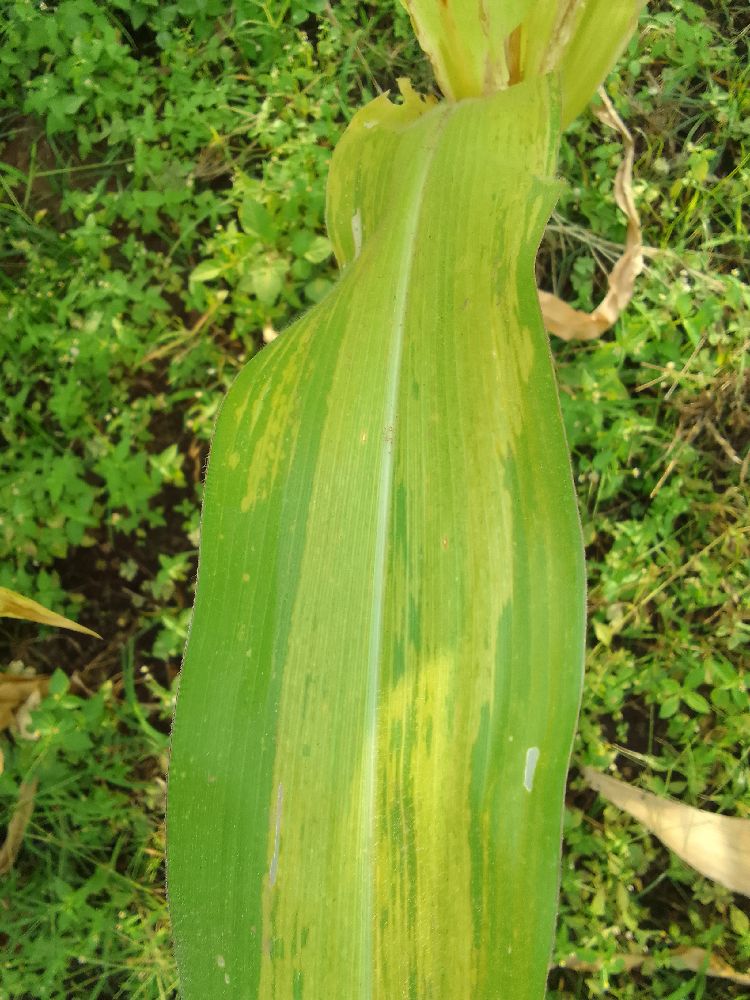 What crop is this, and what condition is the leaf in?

maize, maize lethal necrosis
